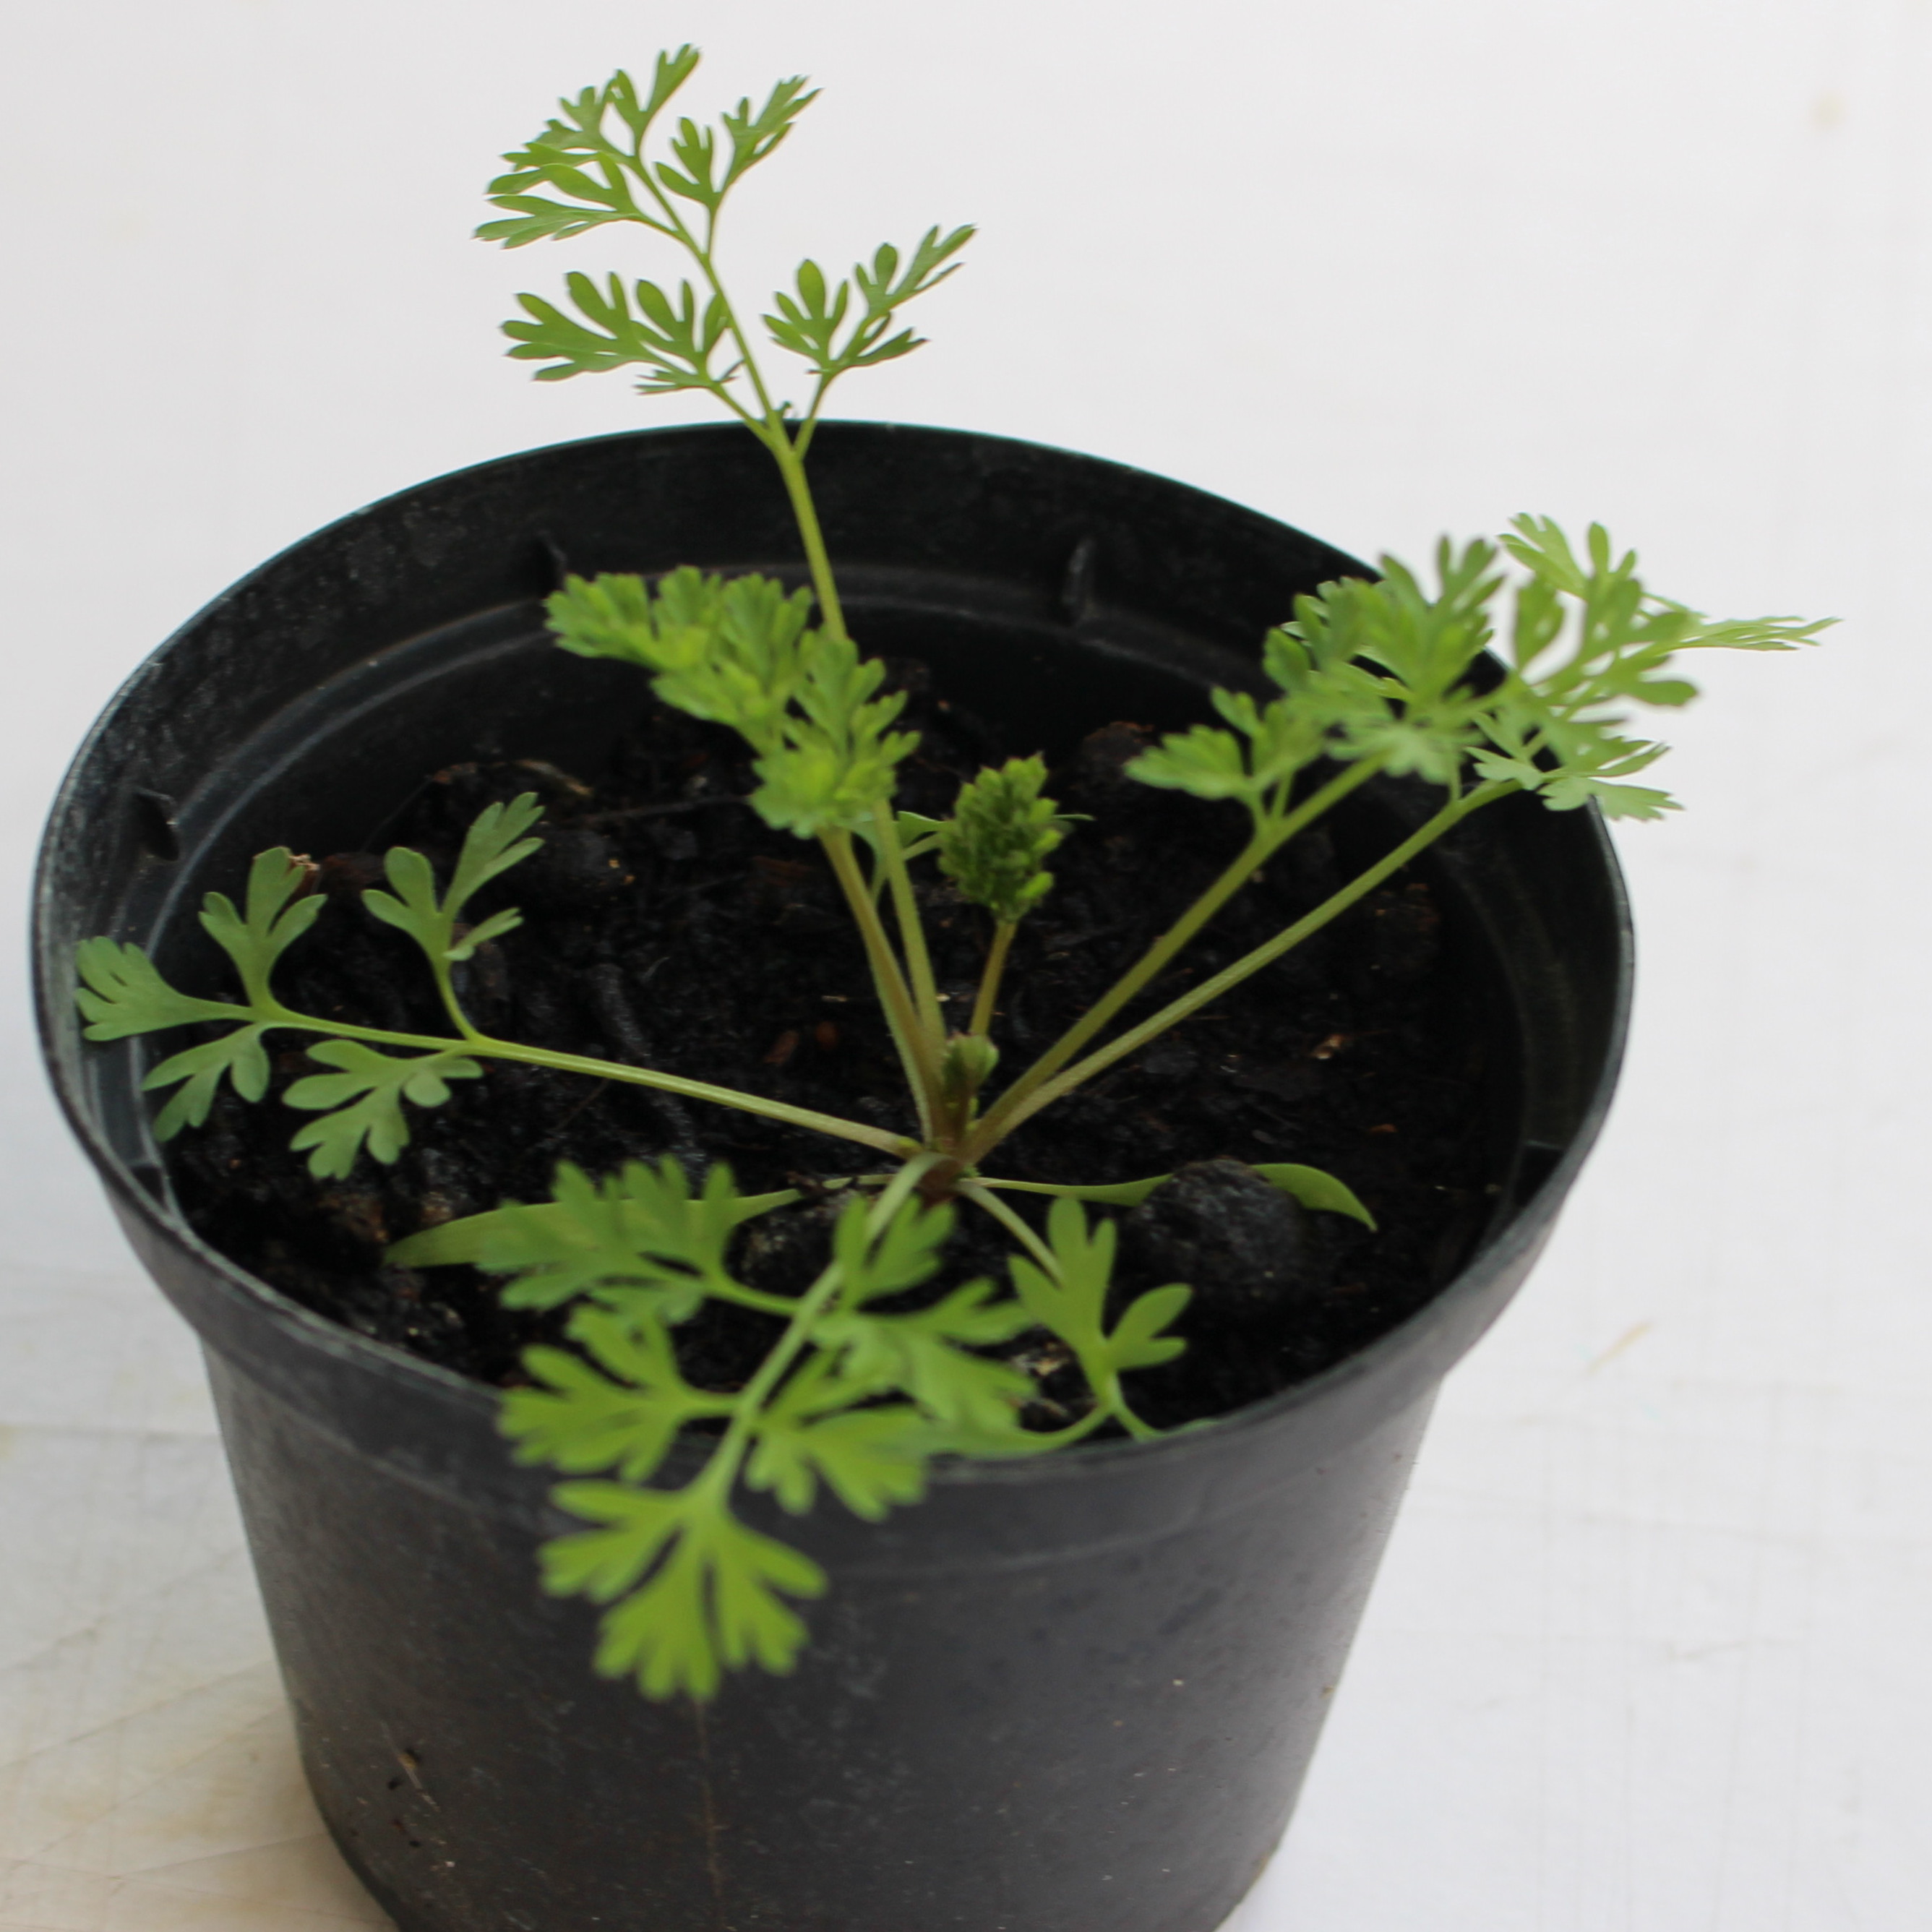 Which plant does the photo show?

Fumaria officinalis
